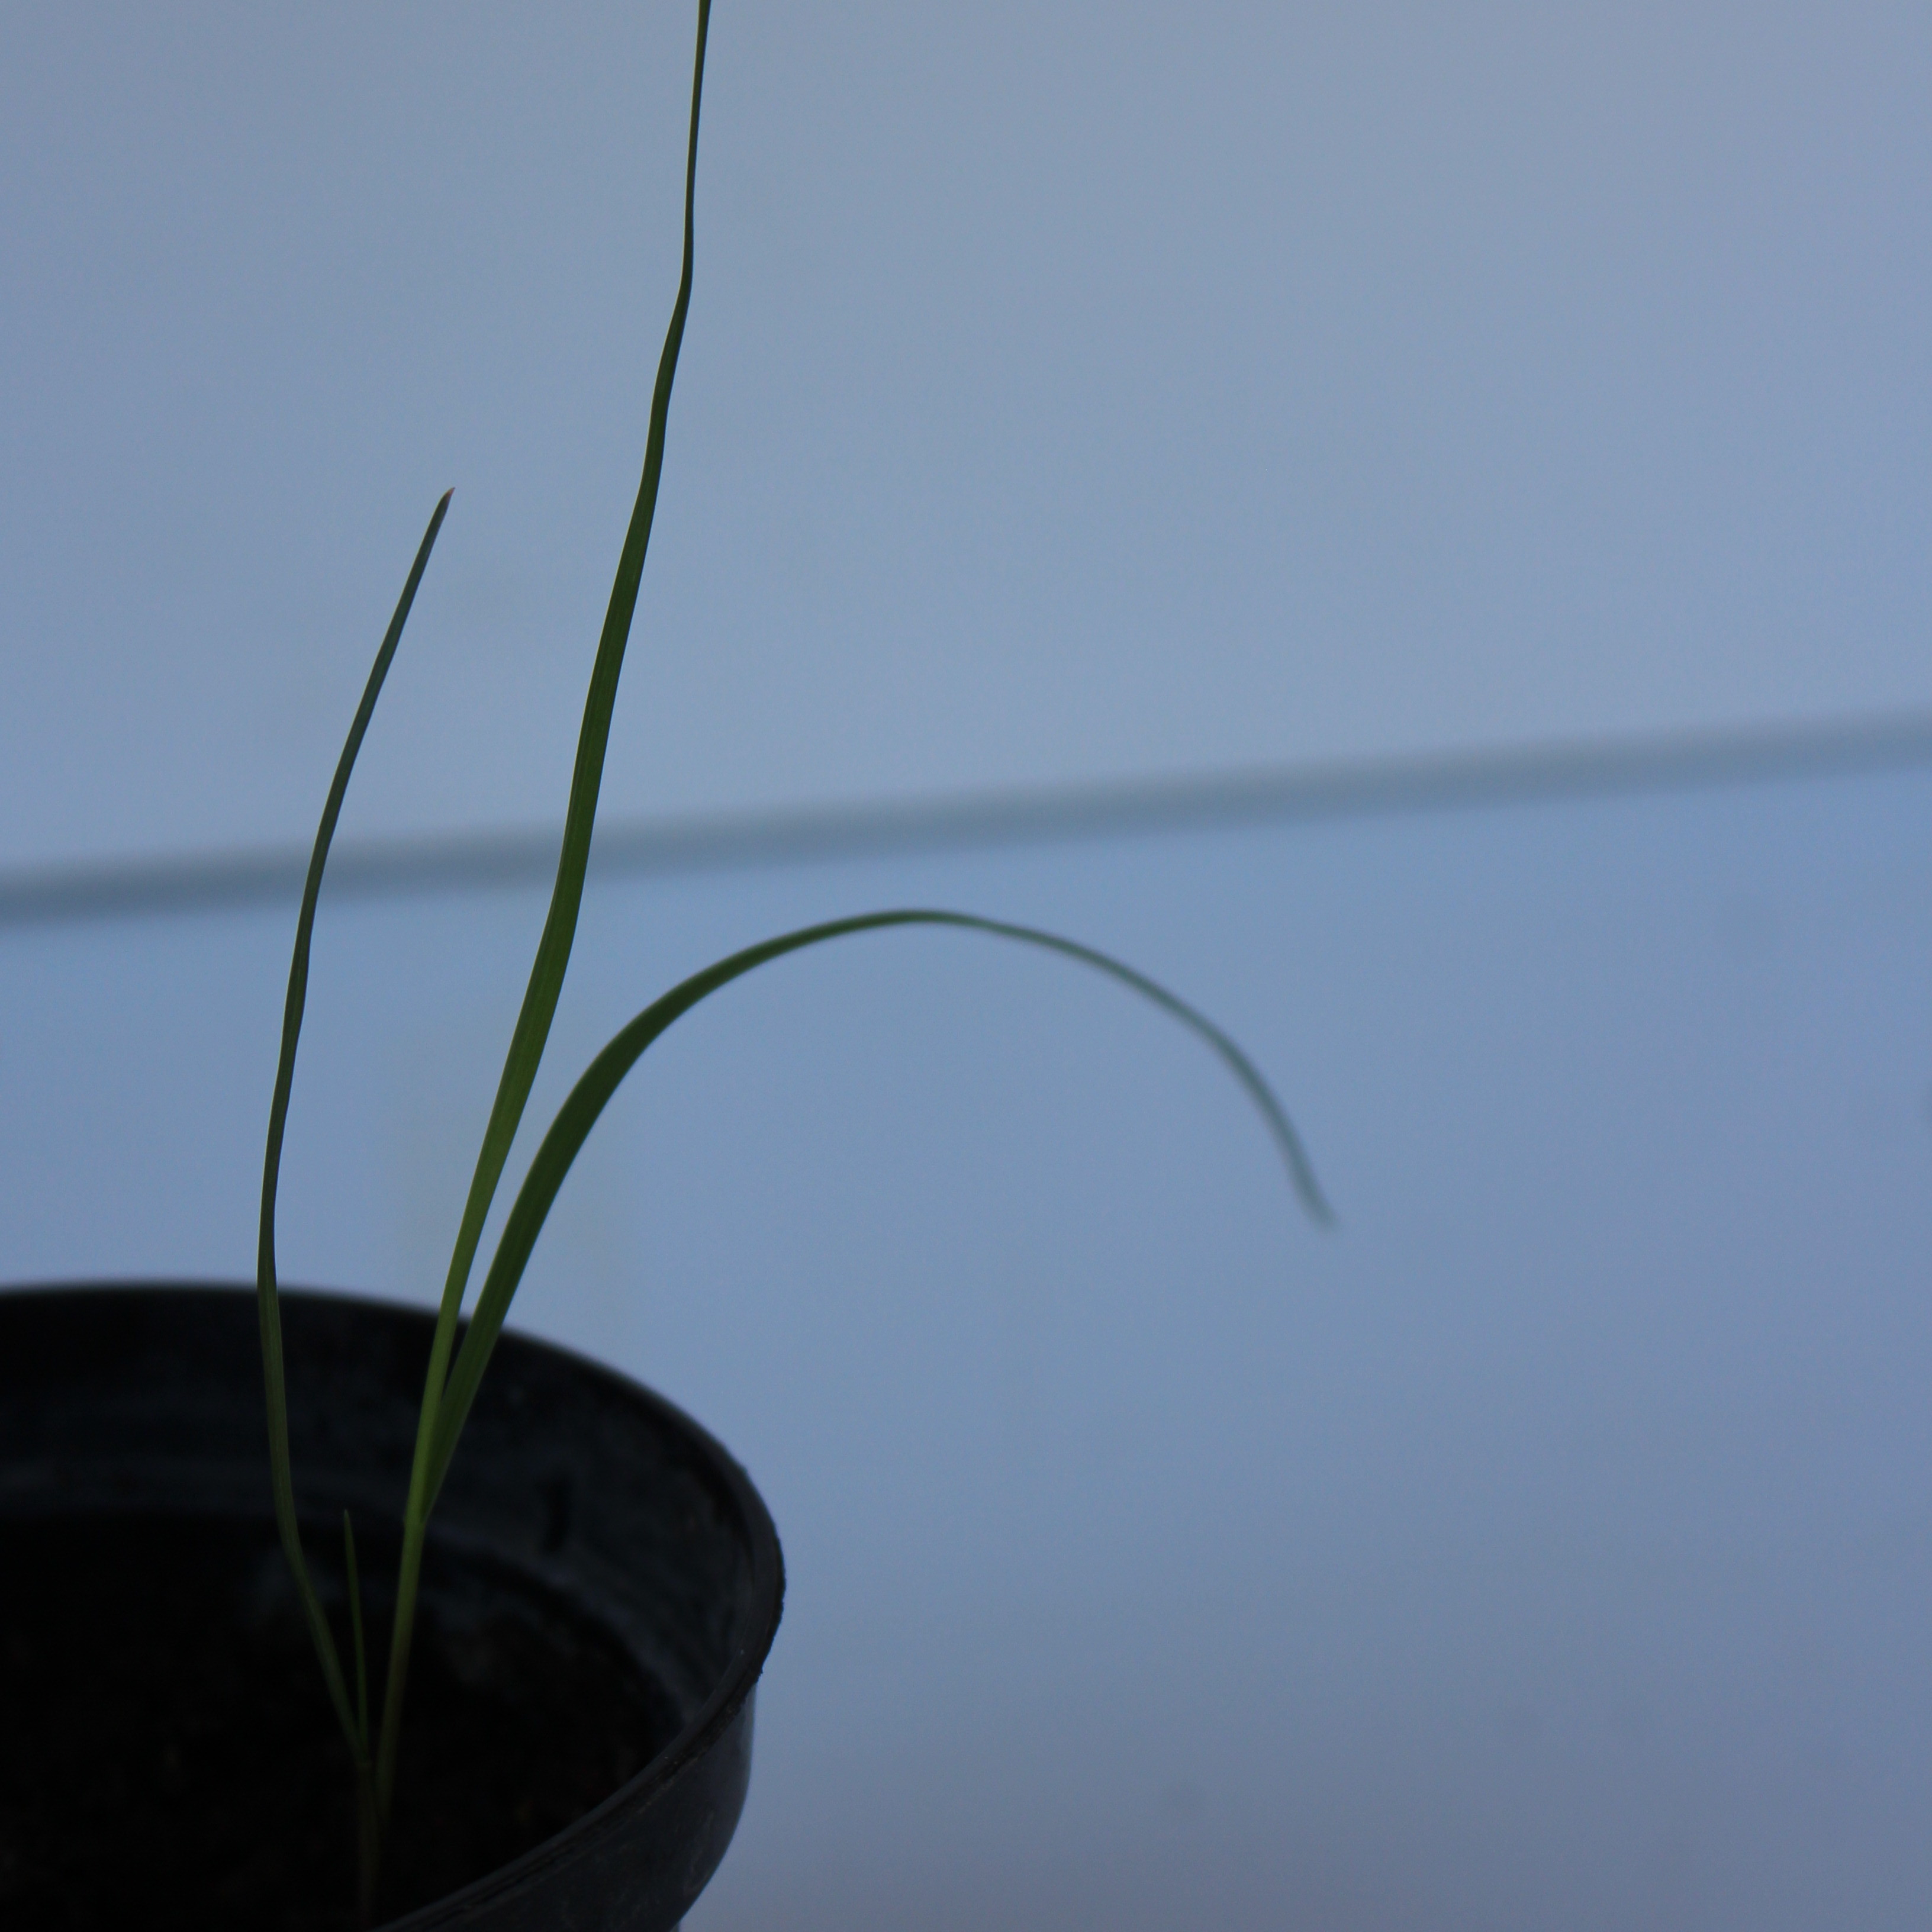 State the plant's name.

Lolium multiflorum
